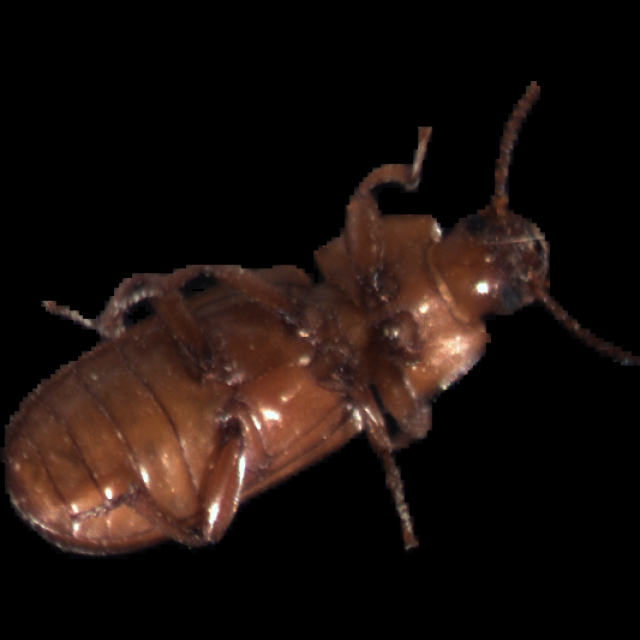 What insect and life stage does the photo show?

mealworm beetle
